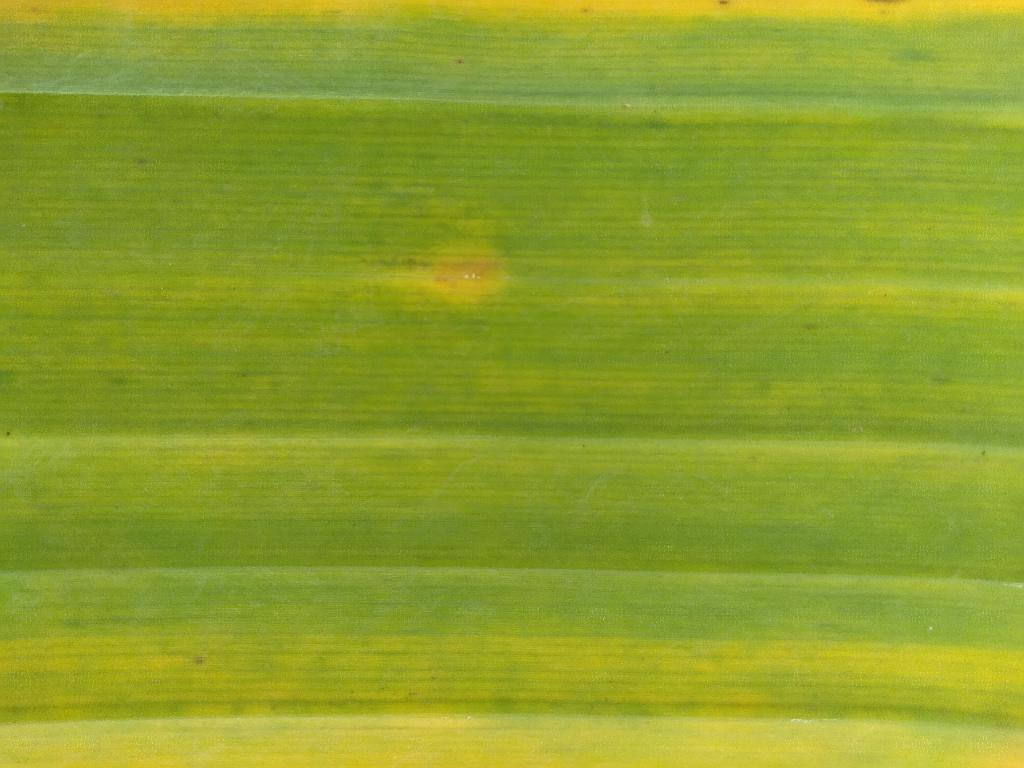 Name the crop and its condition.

banana, fusarium wilt race 1
